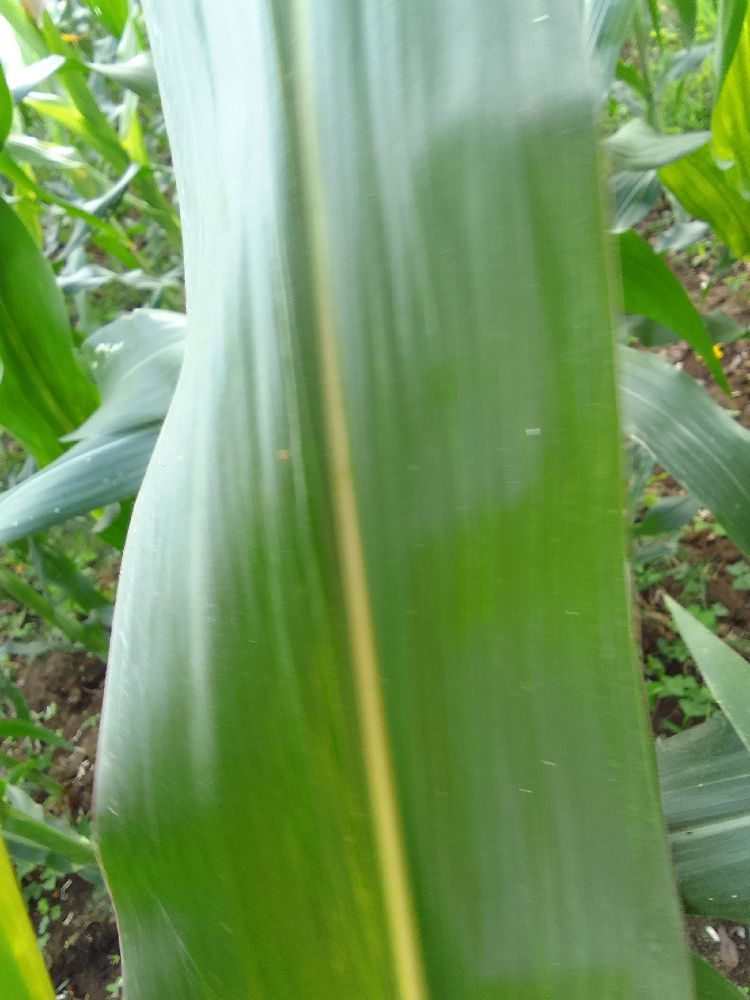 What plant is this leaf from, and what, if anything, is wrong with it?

maize, healthy
